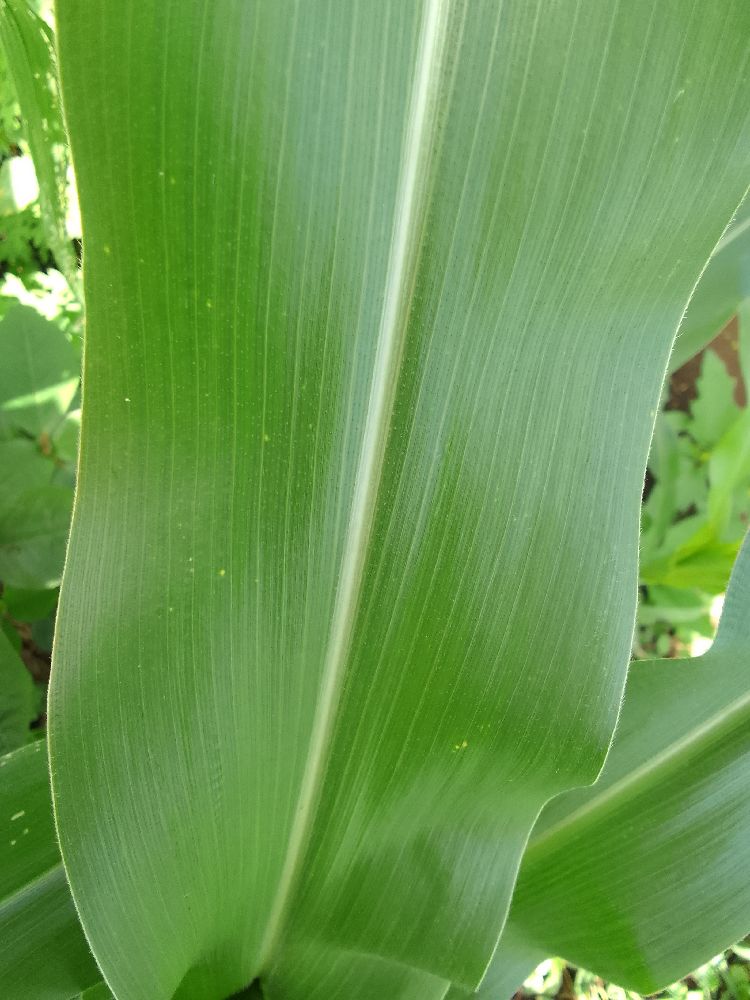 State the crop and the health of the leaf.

maize, maize lethal necrosis
